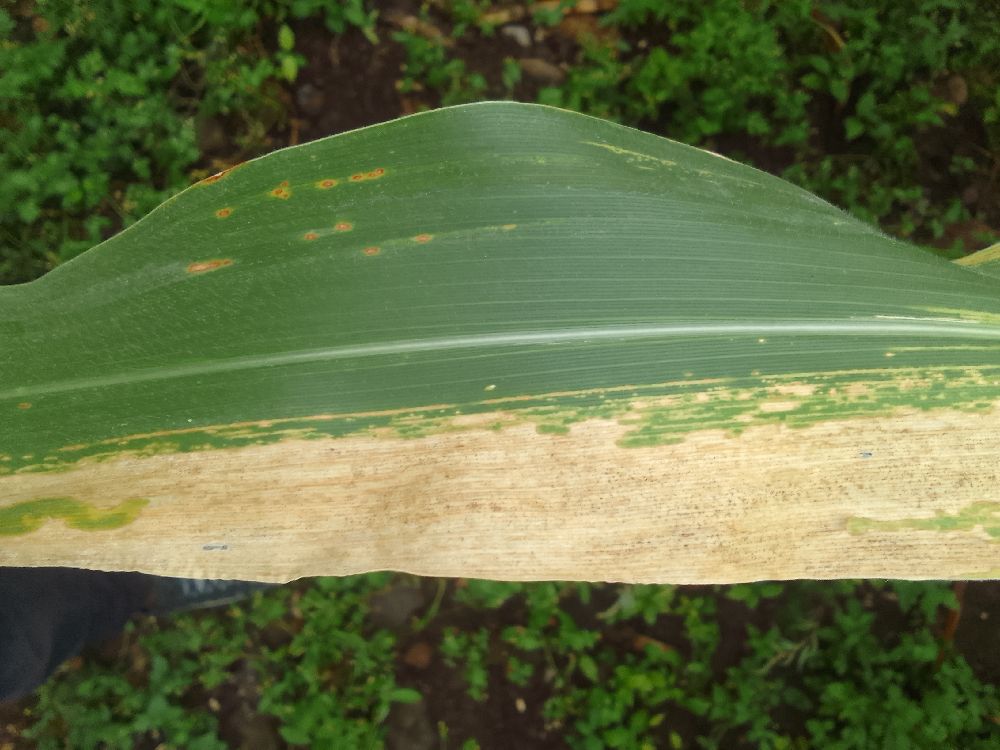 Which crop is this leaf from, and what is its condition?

maize, maize lethal necrosis
